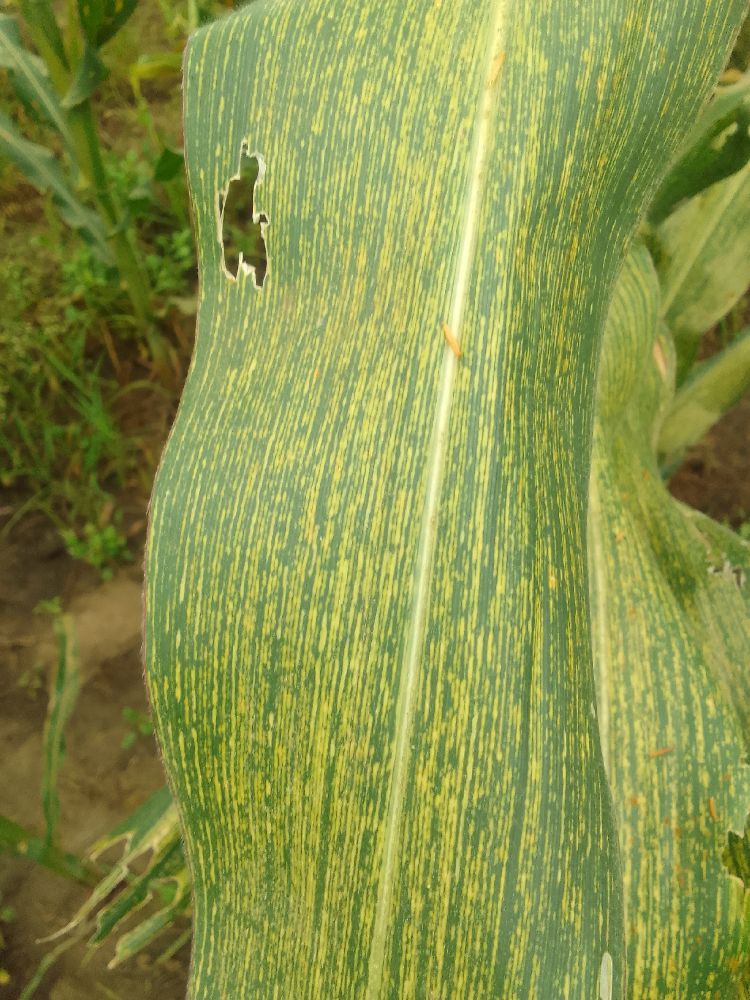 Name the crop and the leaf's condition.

maize, maize streak virus
